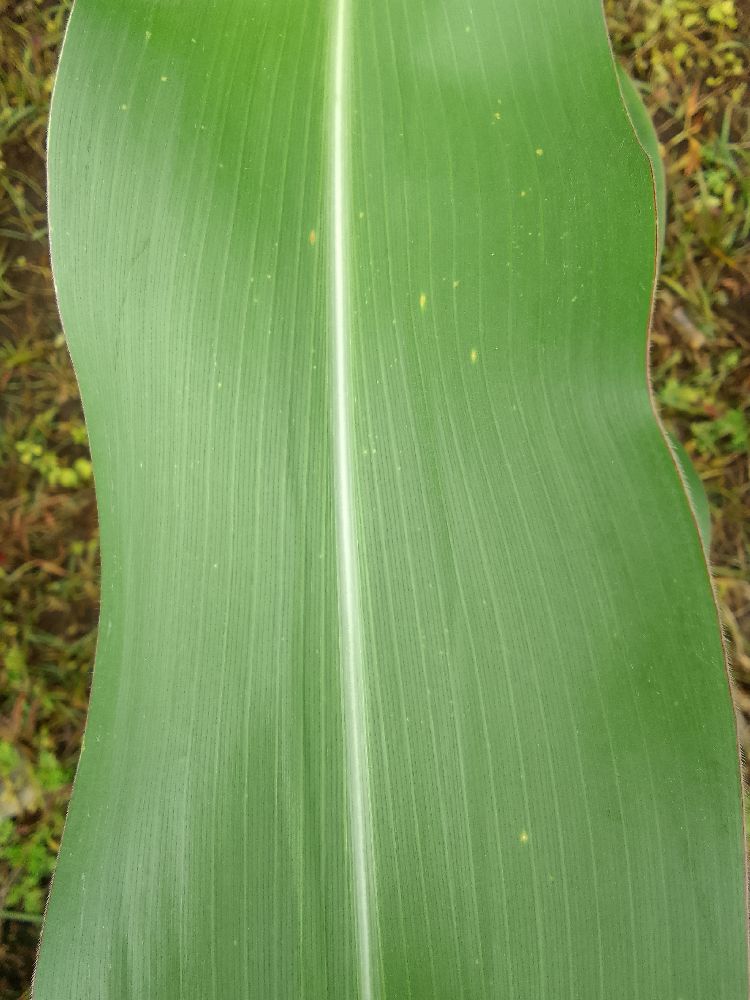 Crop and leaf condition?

maize, healthy
